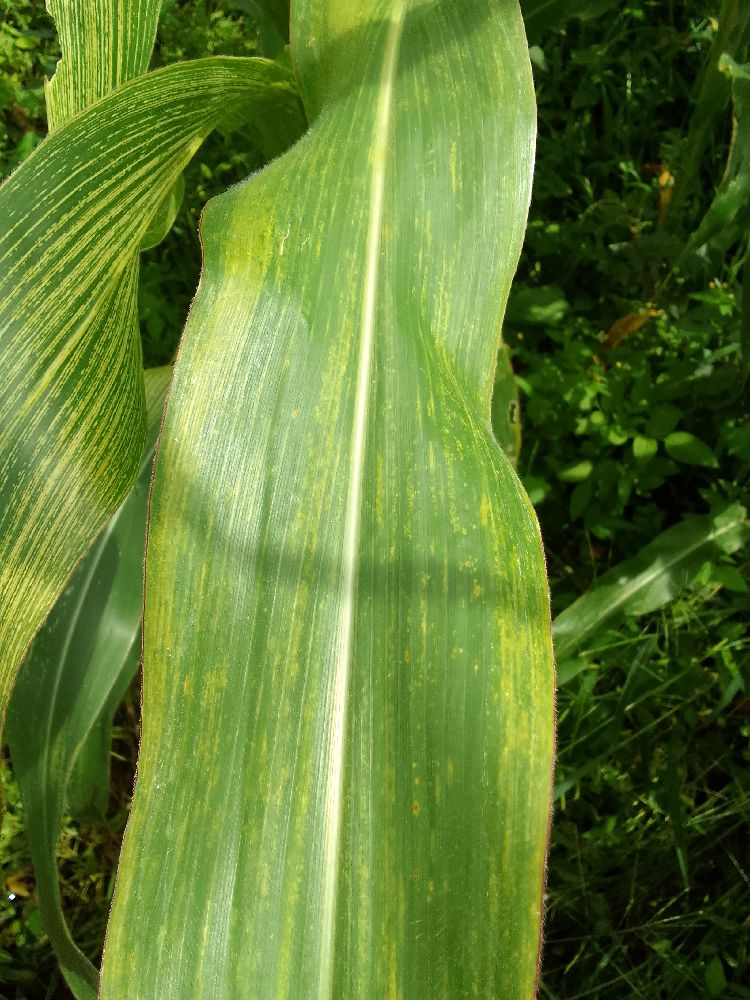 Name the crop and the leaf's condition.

maize, maize lethal necrosis
